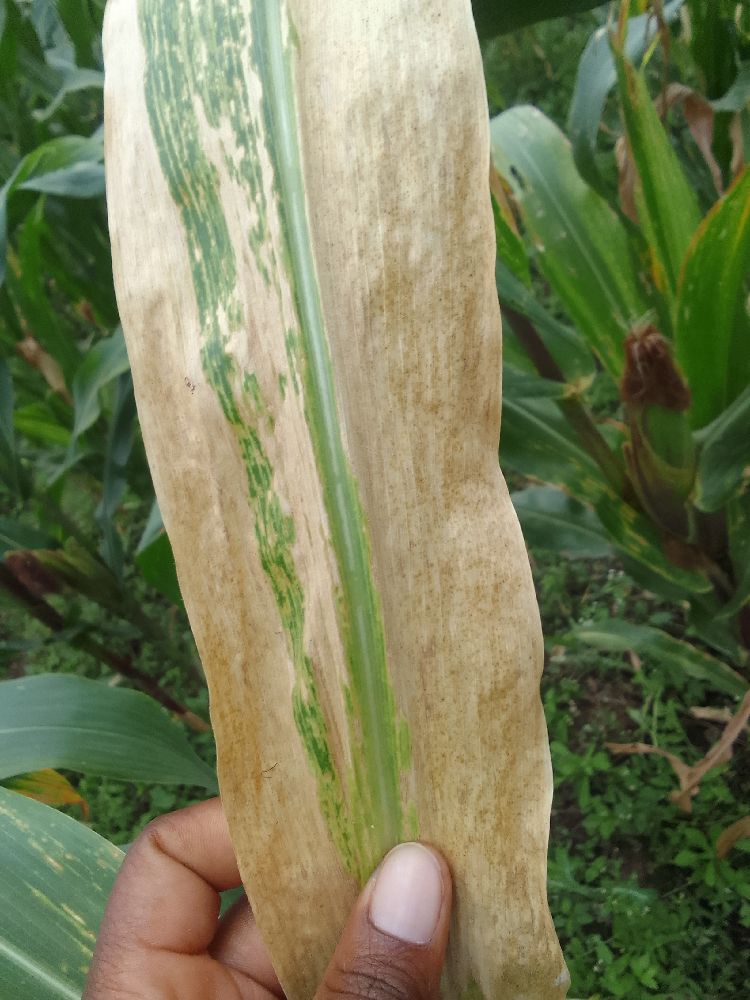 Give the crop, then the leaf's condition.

maize, maize lethal necrosis
